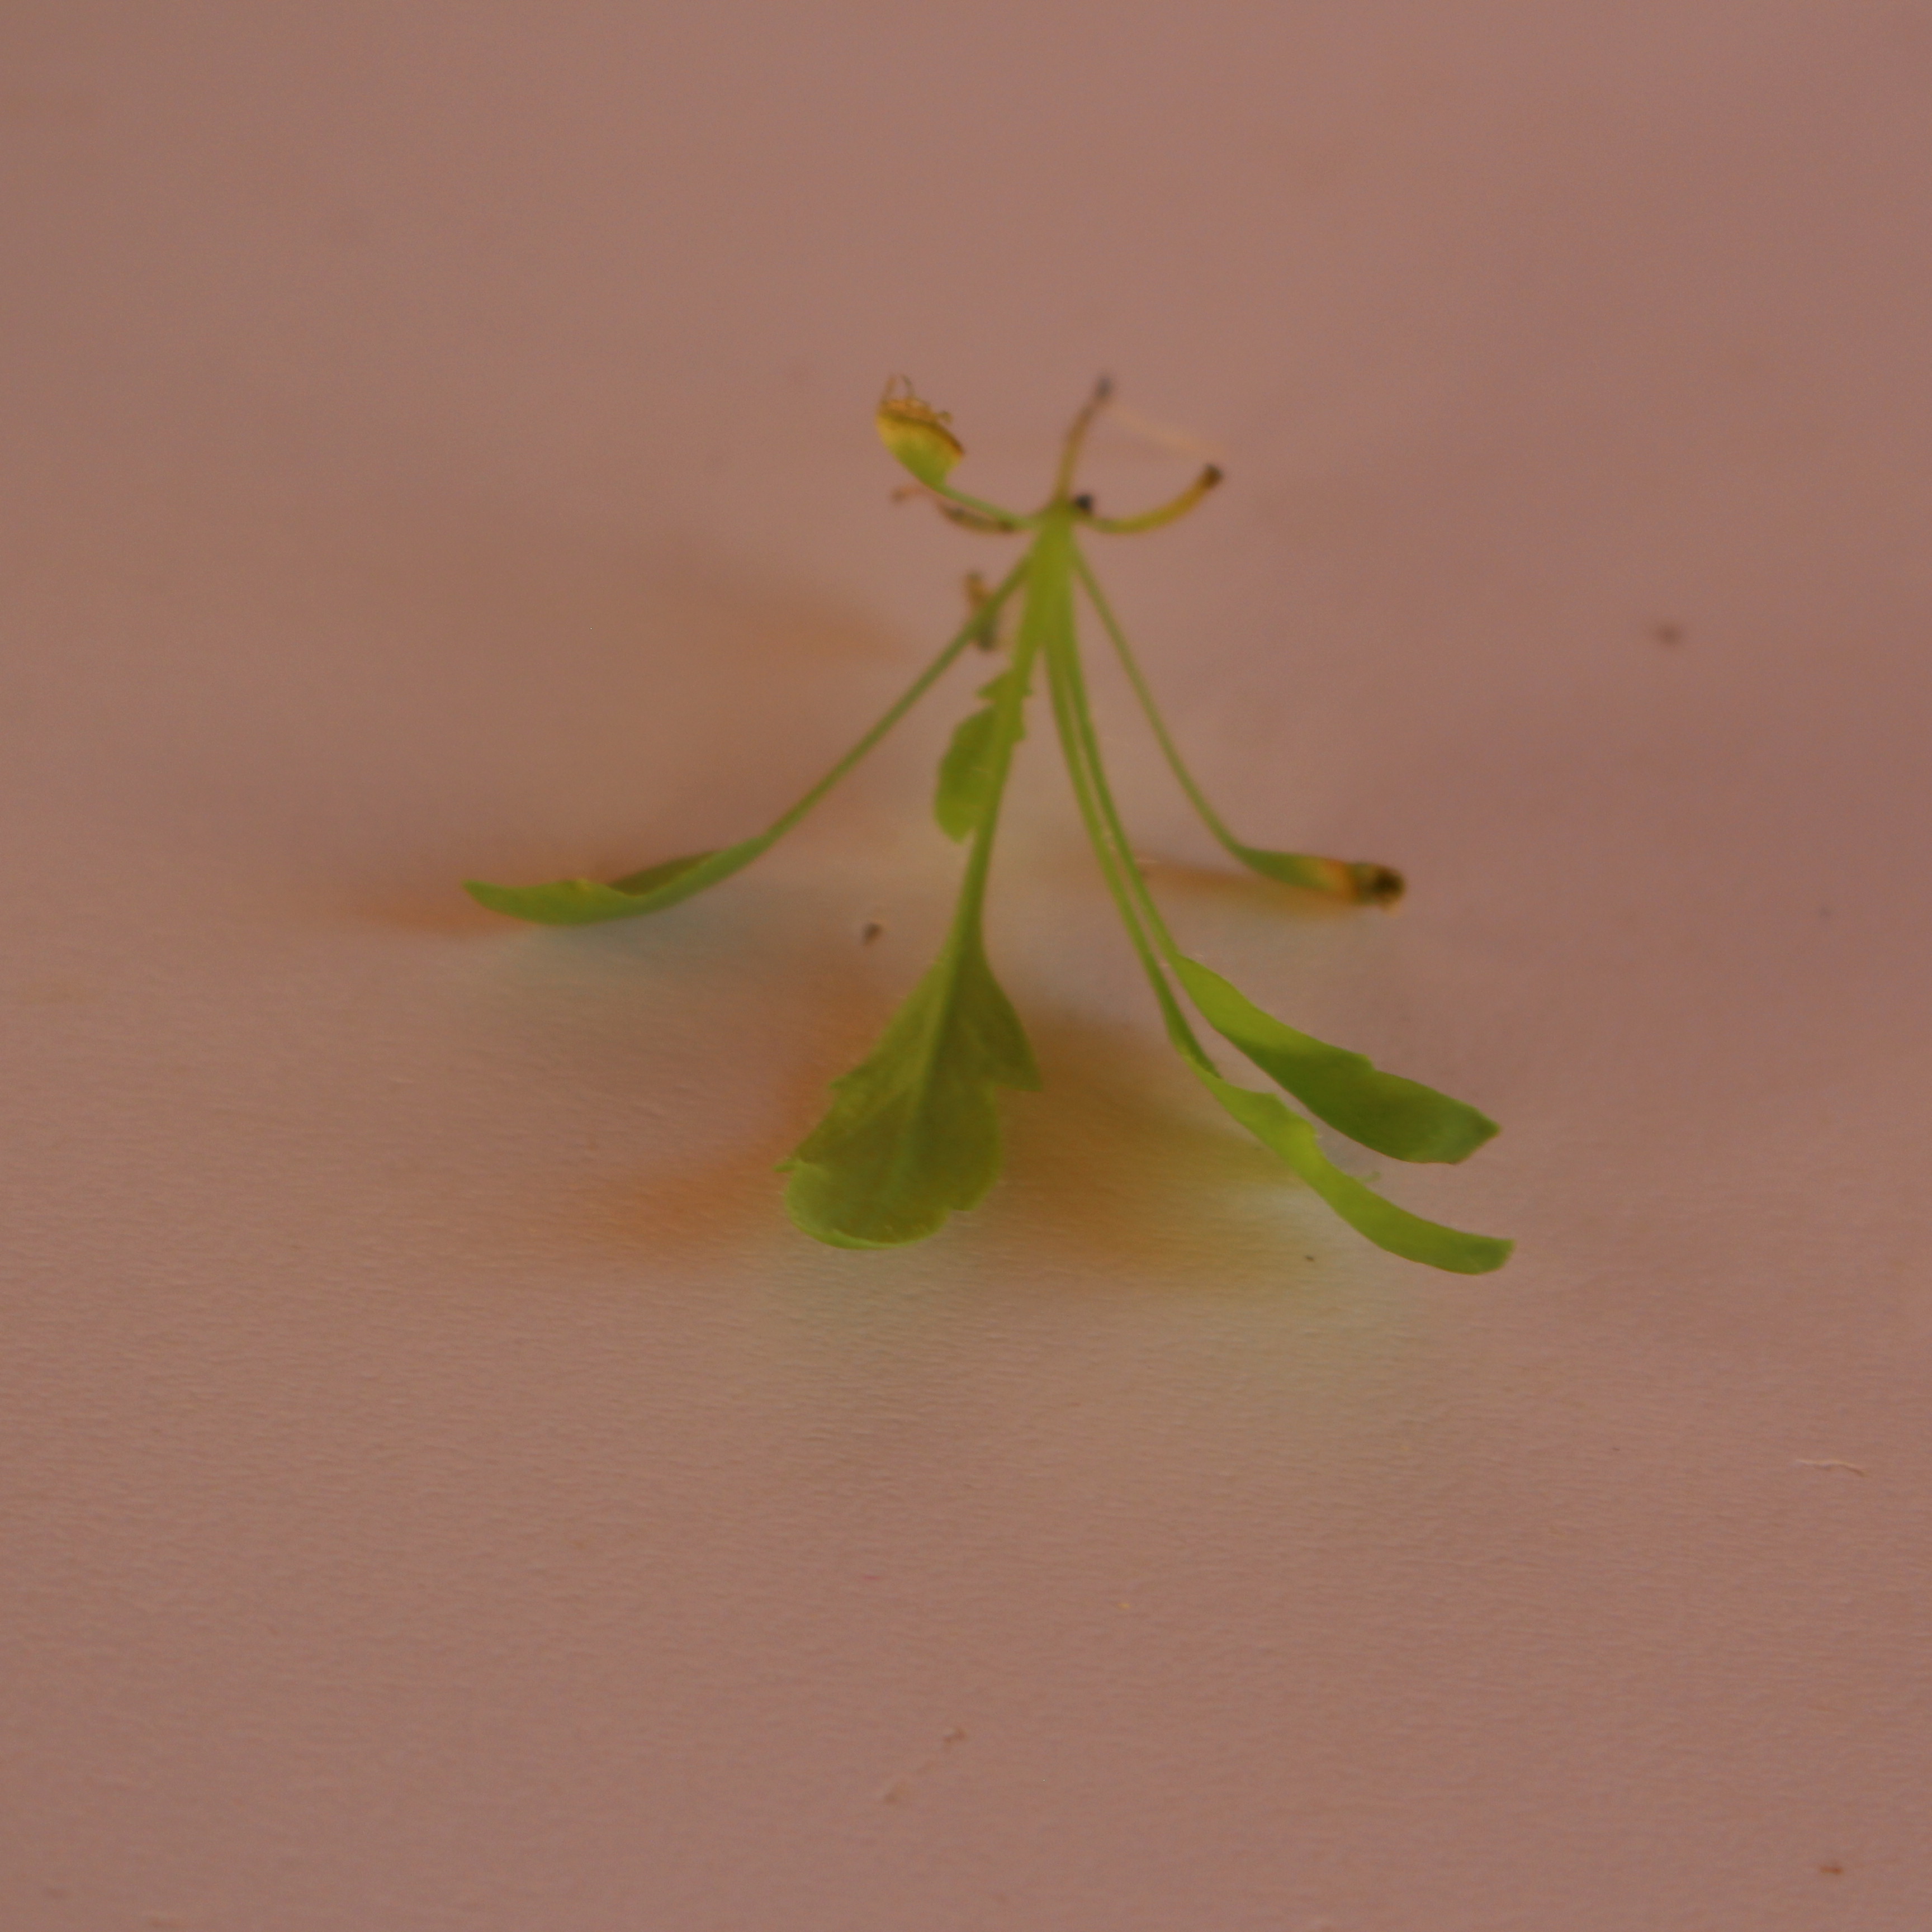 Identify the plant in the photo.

Papaver rhoeas
